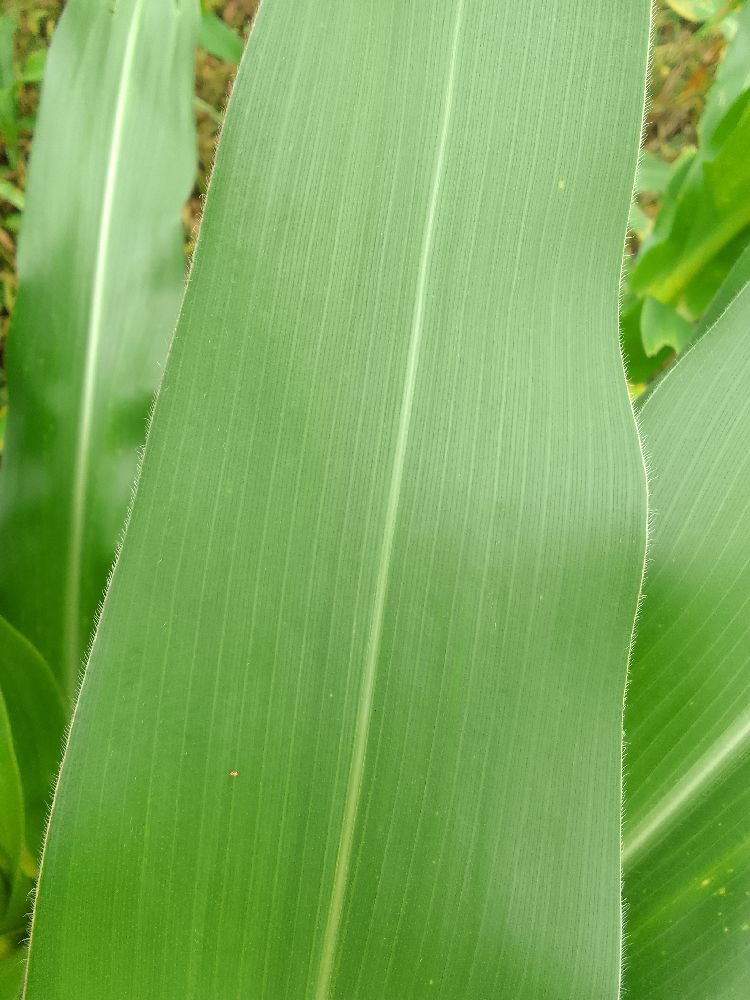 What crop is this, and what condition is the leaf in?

maize, healthy
